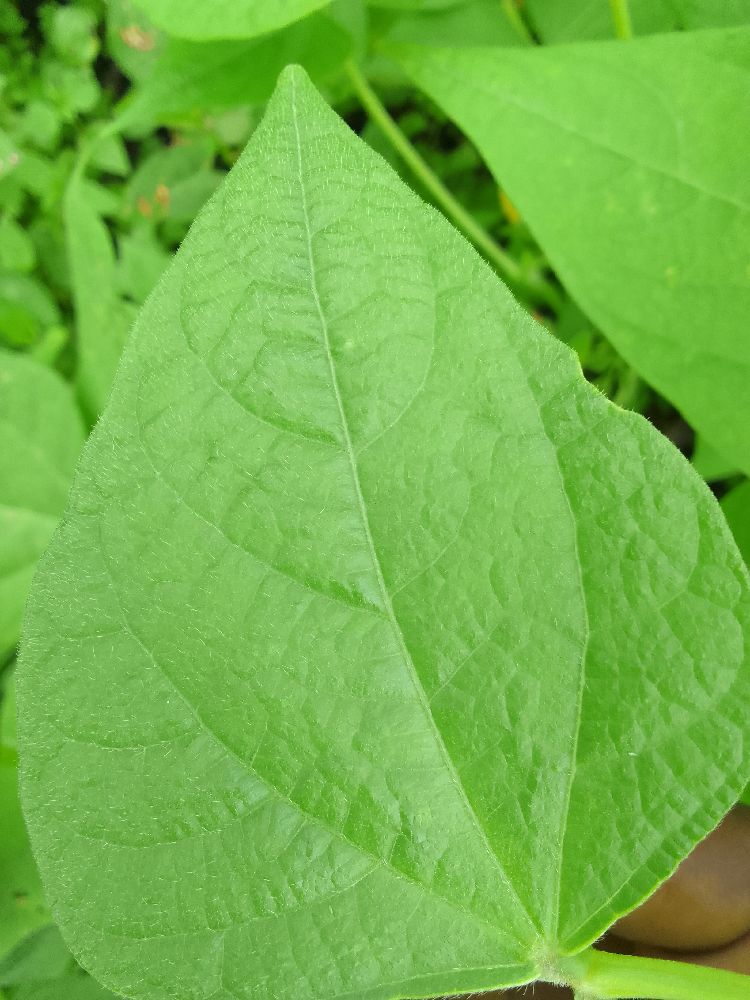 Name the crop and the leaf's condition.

common bean, healthy
